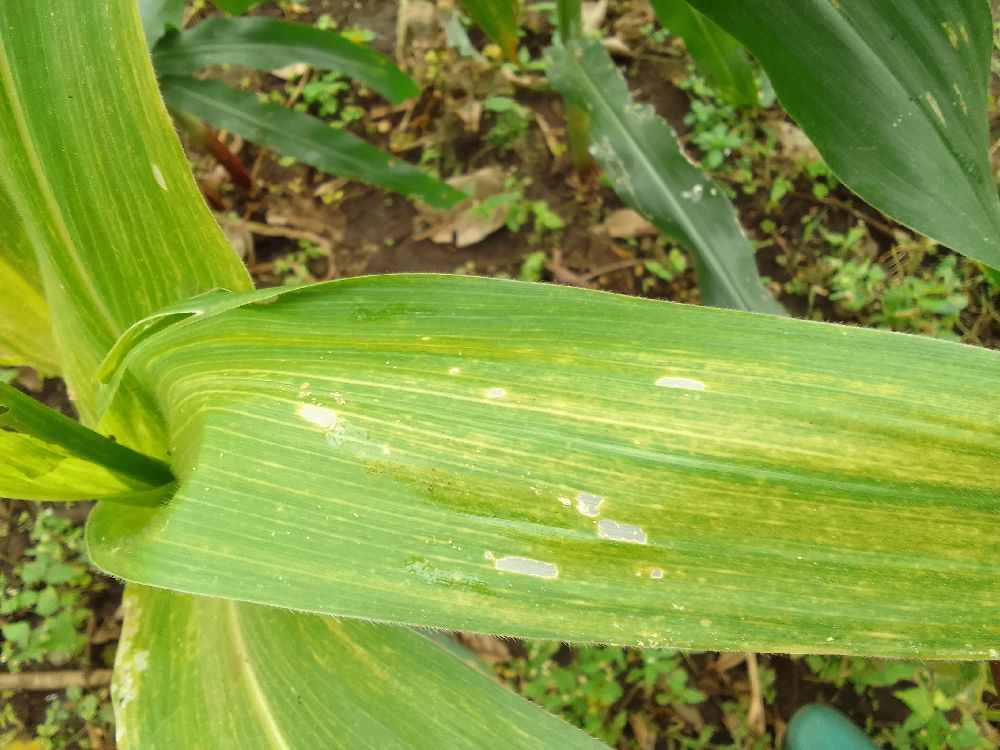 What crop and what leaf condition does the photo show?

maize, maize lethal necrosis
